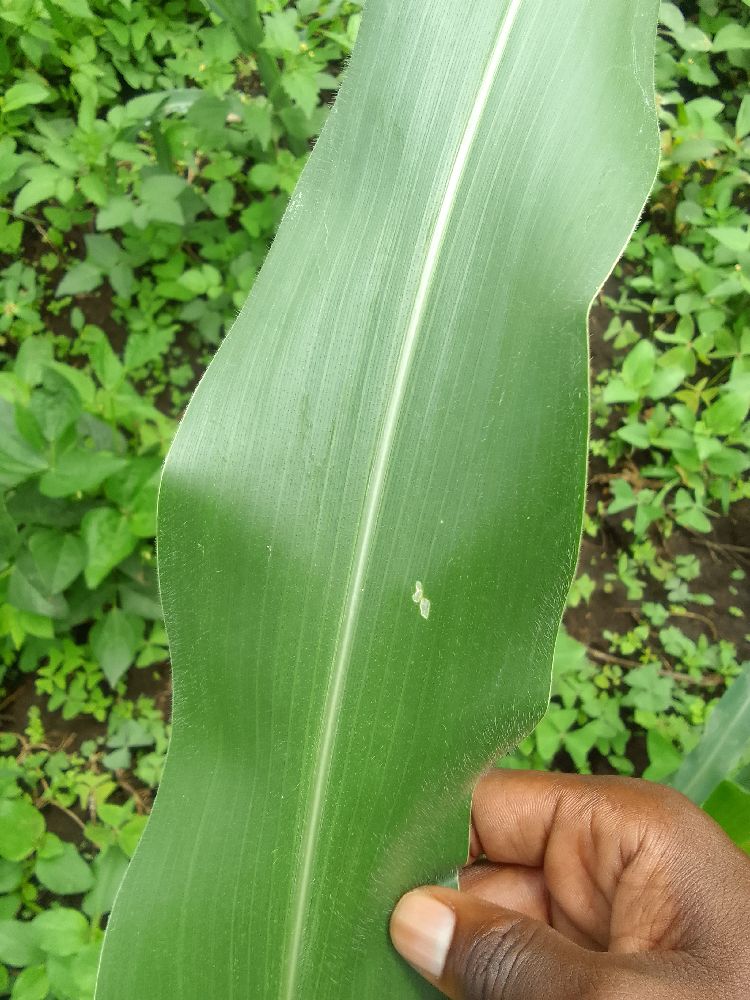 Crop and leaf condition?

maize, healthy
